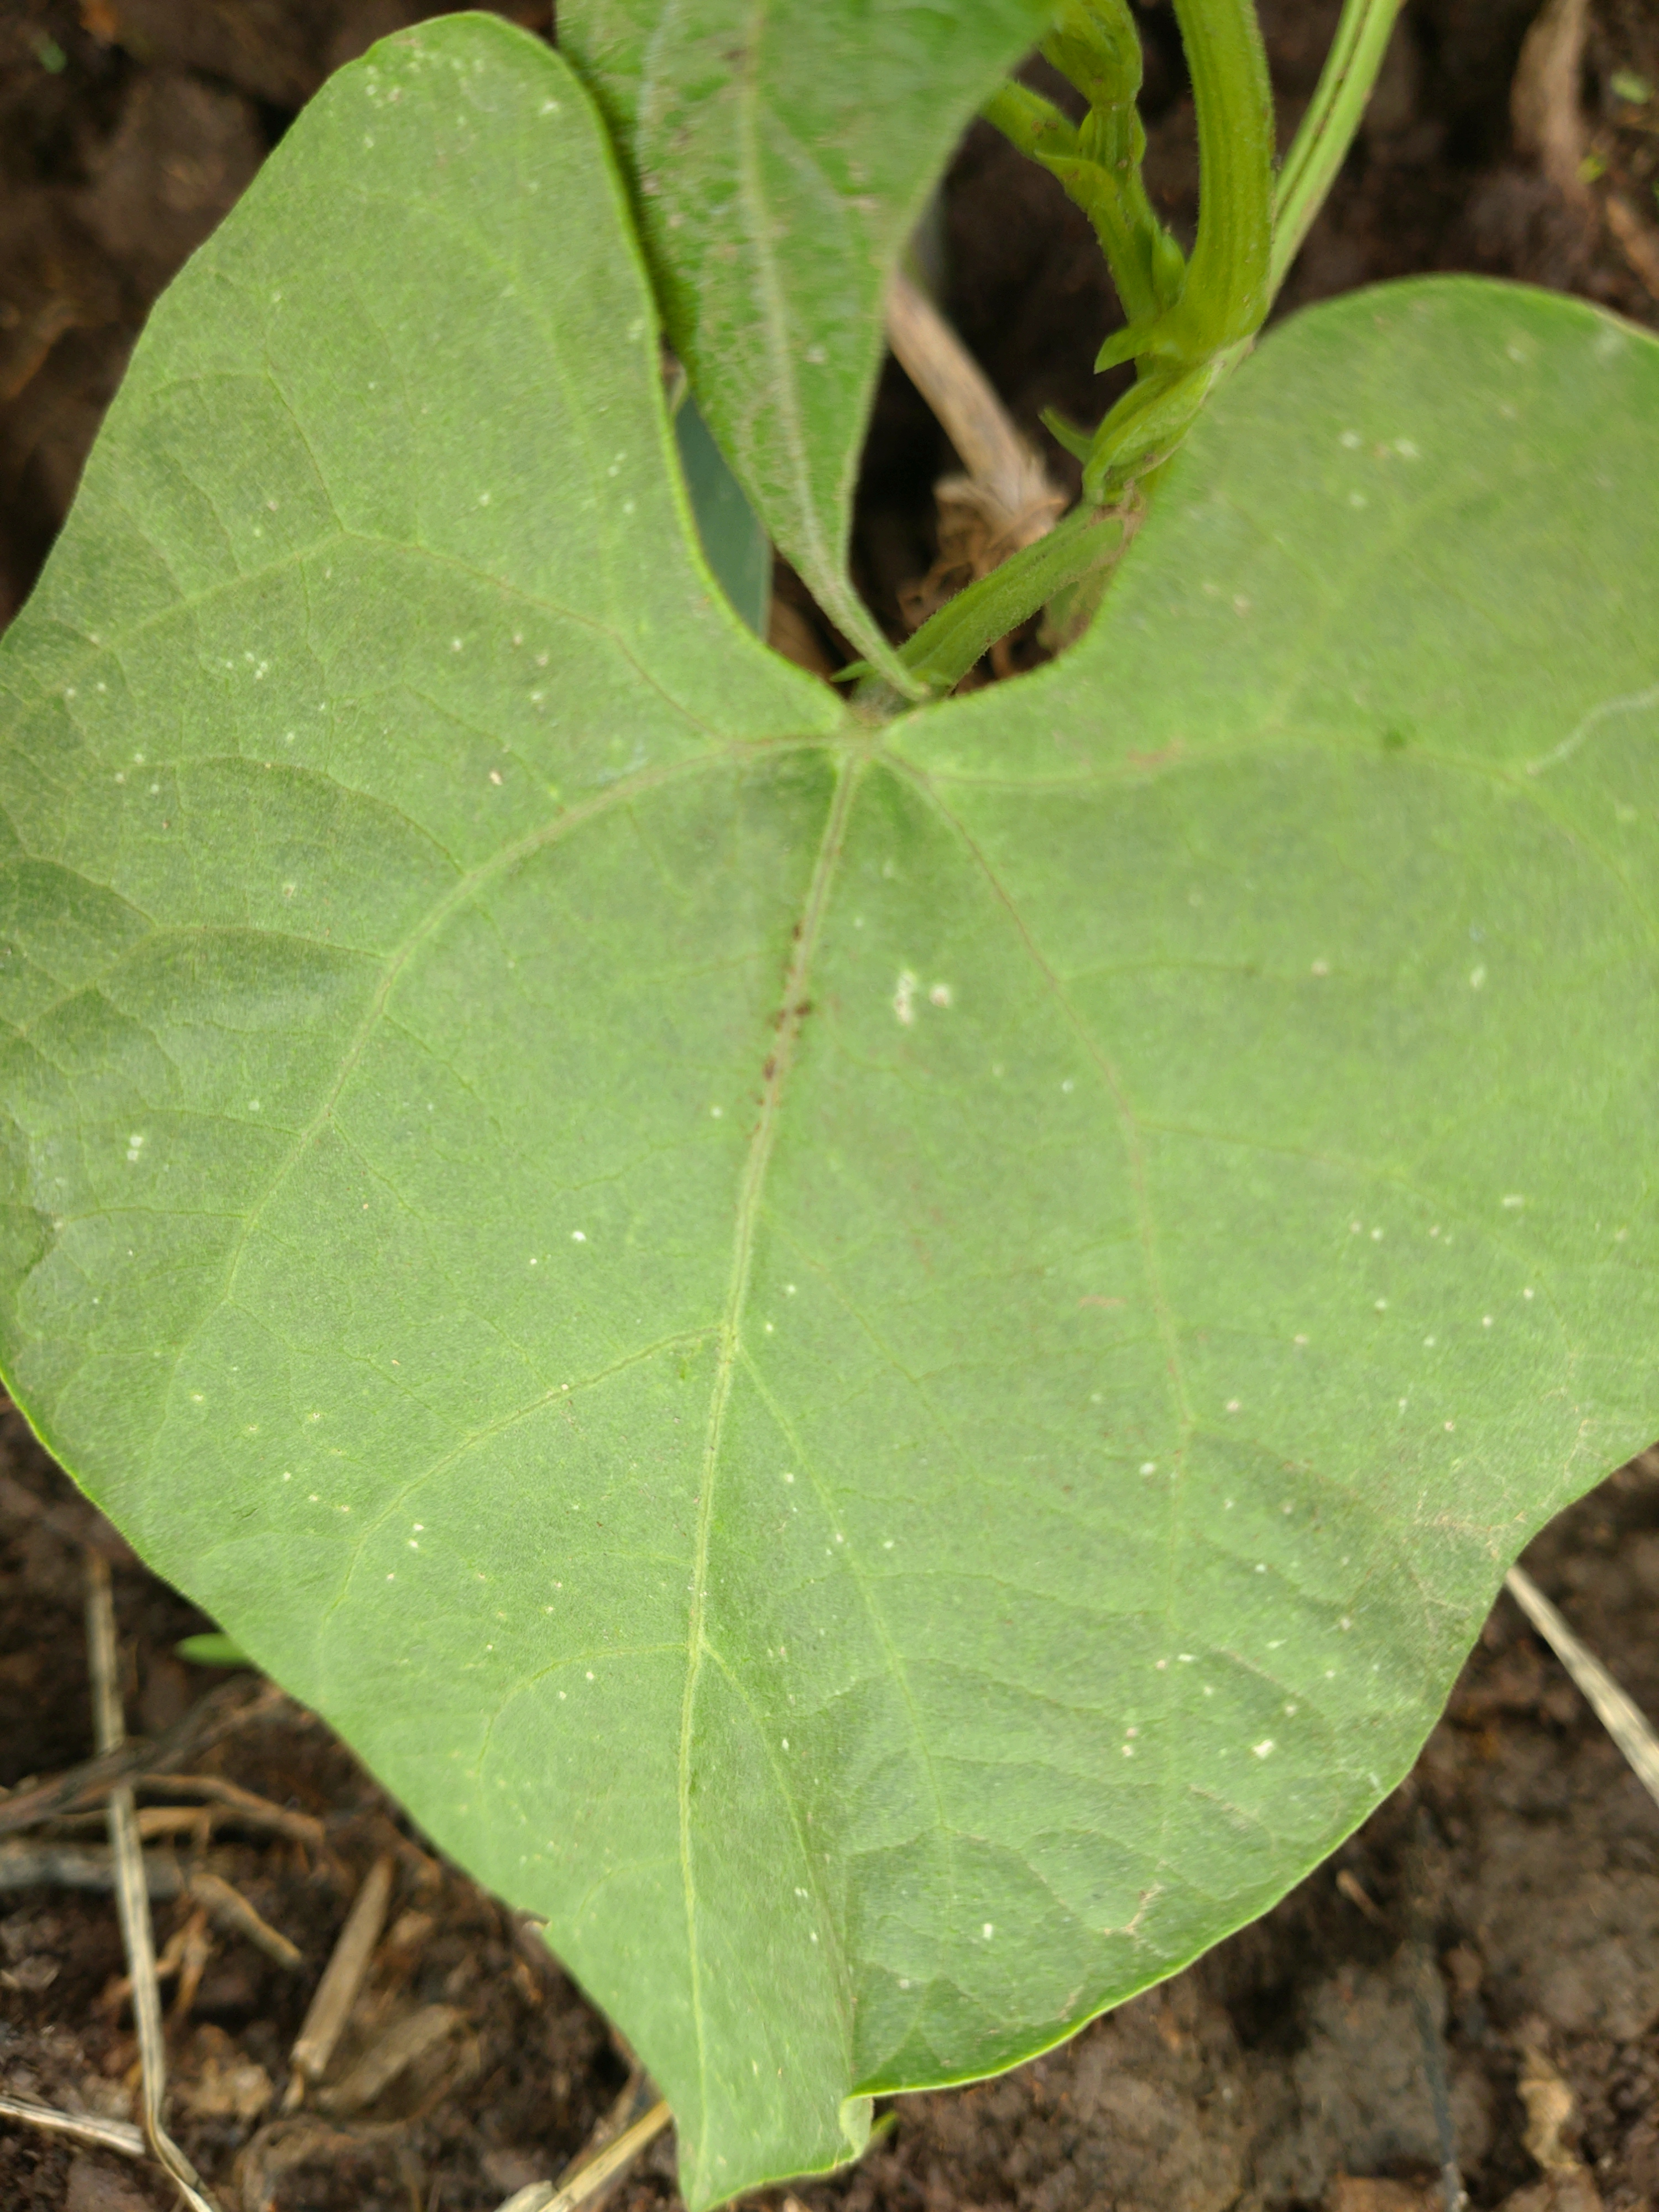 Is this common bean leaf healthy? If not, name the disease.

healthy
